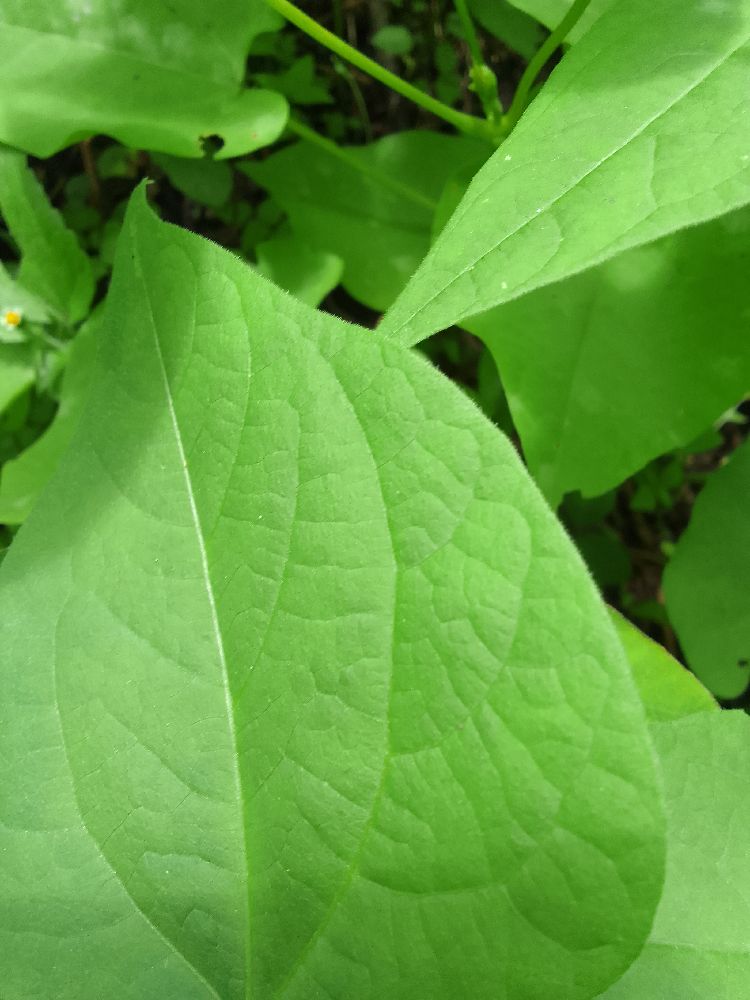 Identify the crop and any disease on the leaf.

common bean, healthy
